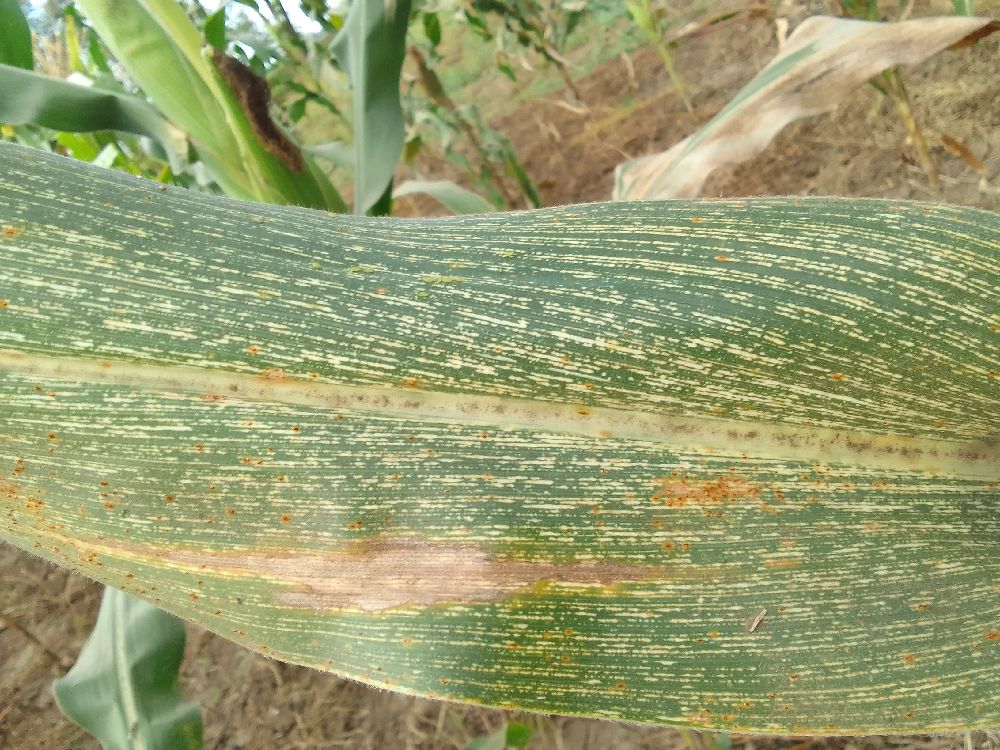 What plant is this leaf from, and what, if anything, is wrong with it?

maize, maize streak virus
